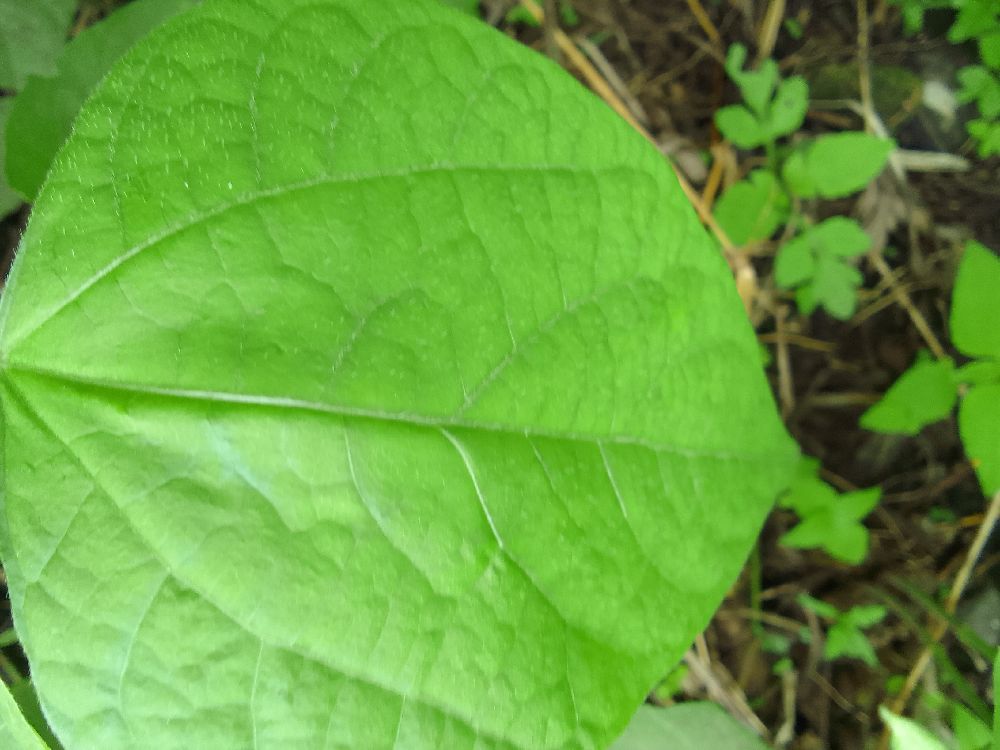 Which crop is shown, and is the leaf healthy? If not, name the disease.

common bean, healthy
